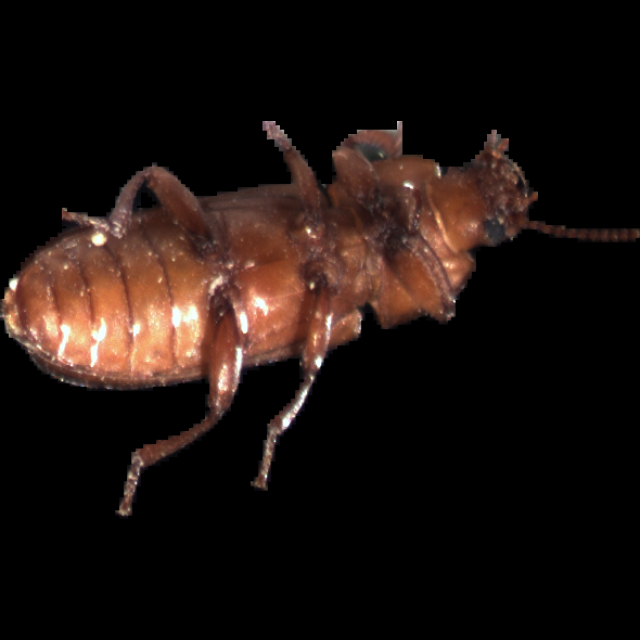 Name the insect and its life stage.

mealworm beetle
